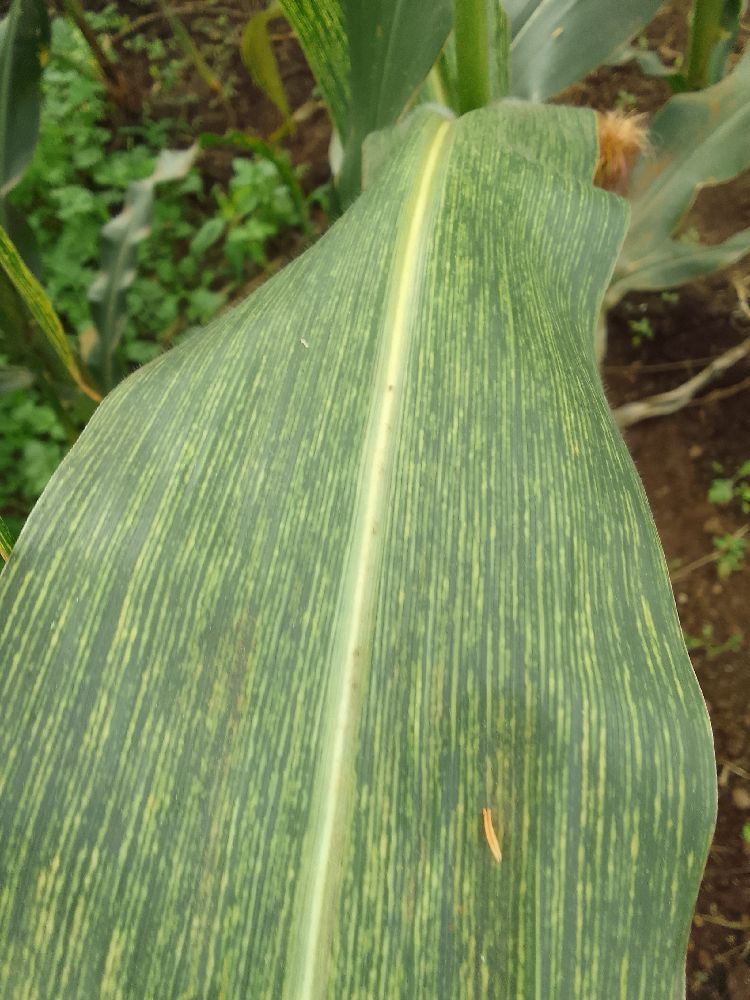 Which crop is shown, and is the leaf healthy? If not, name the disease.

maize, maize streak virus
